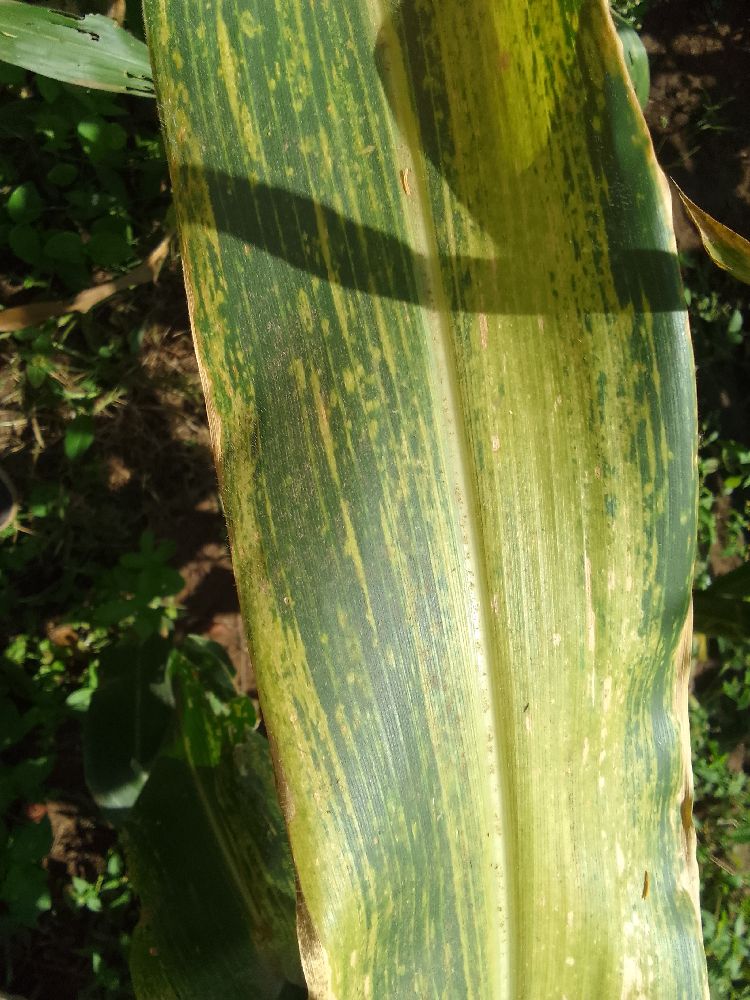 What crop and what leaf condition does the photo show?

maize, maize lethal necrosis
